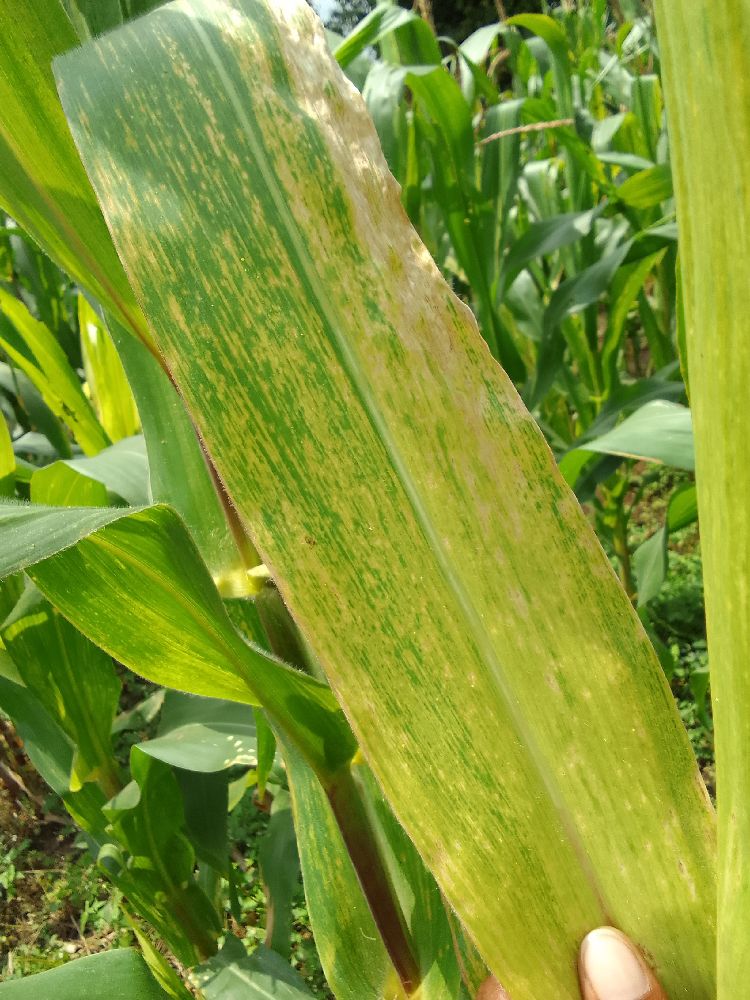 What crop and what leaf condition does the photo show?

maize, maize lethal necrosis
